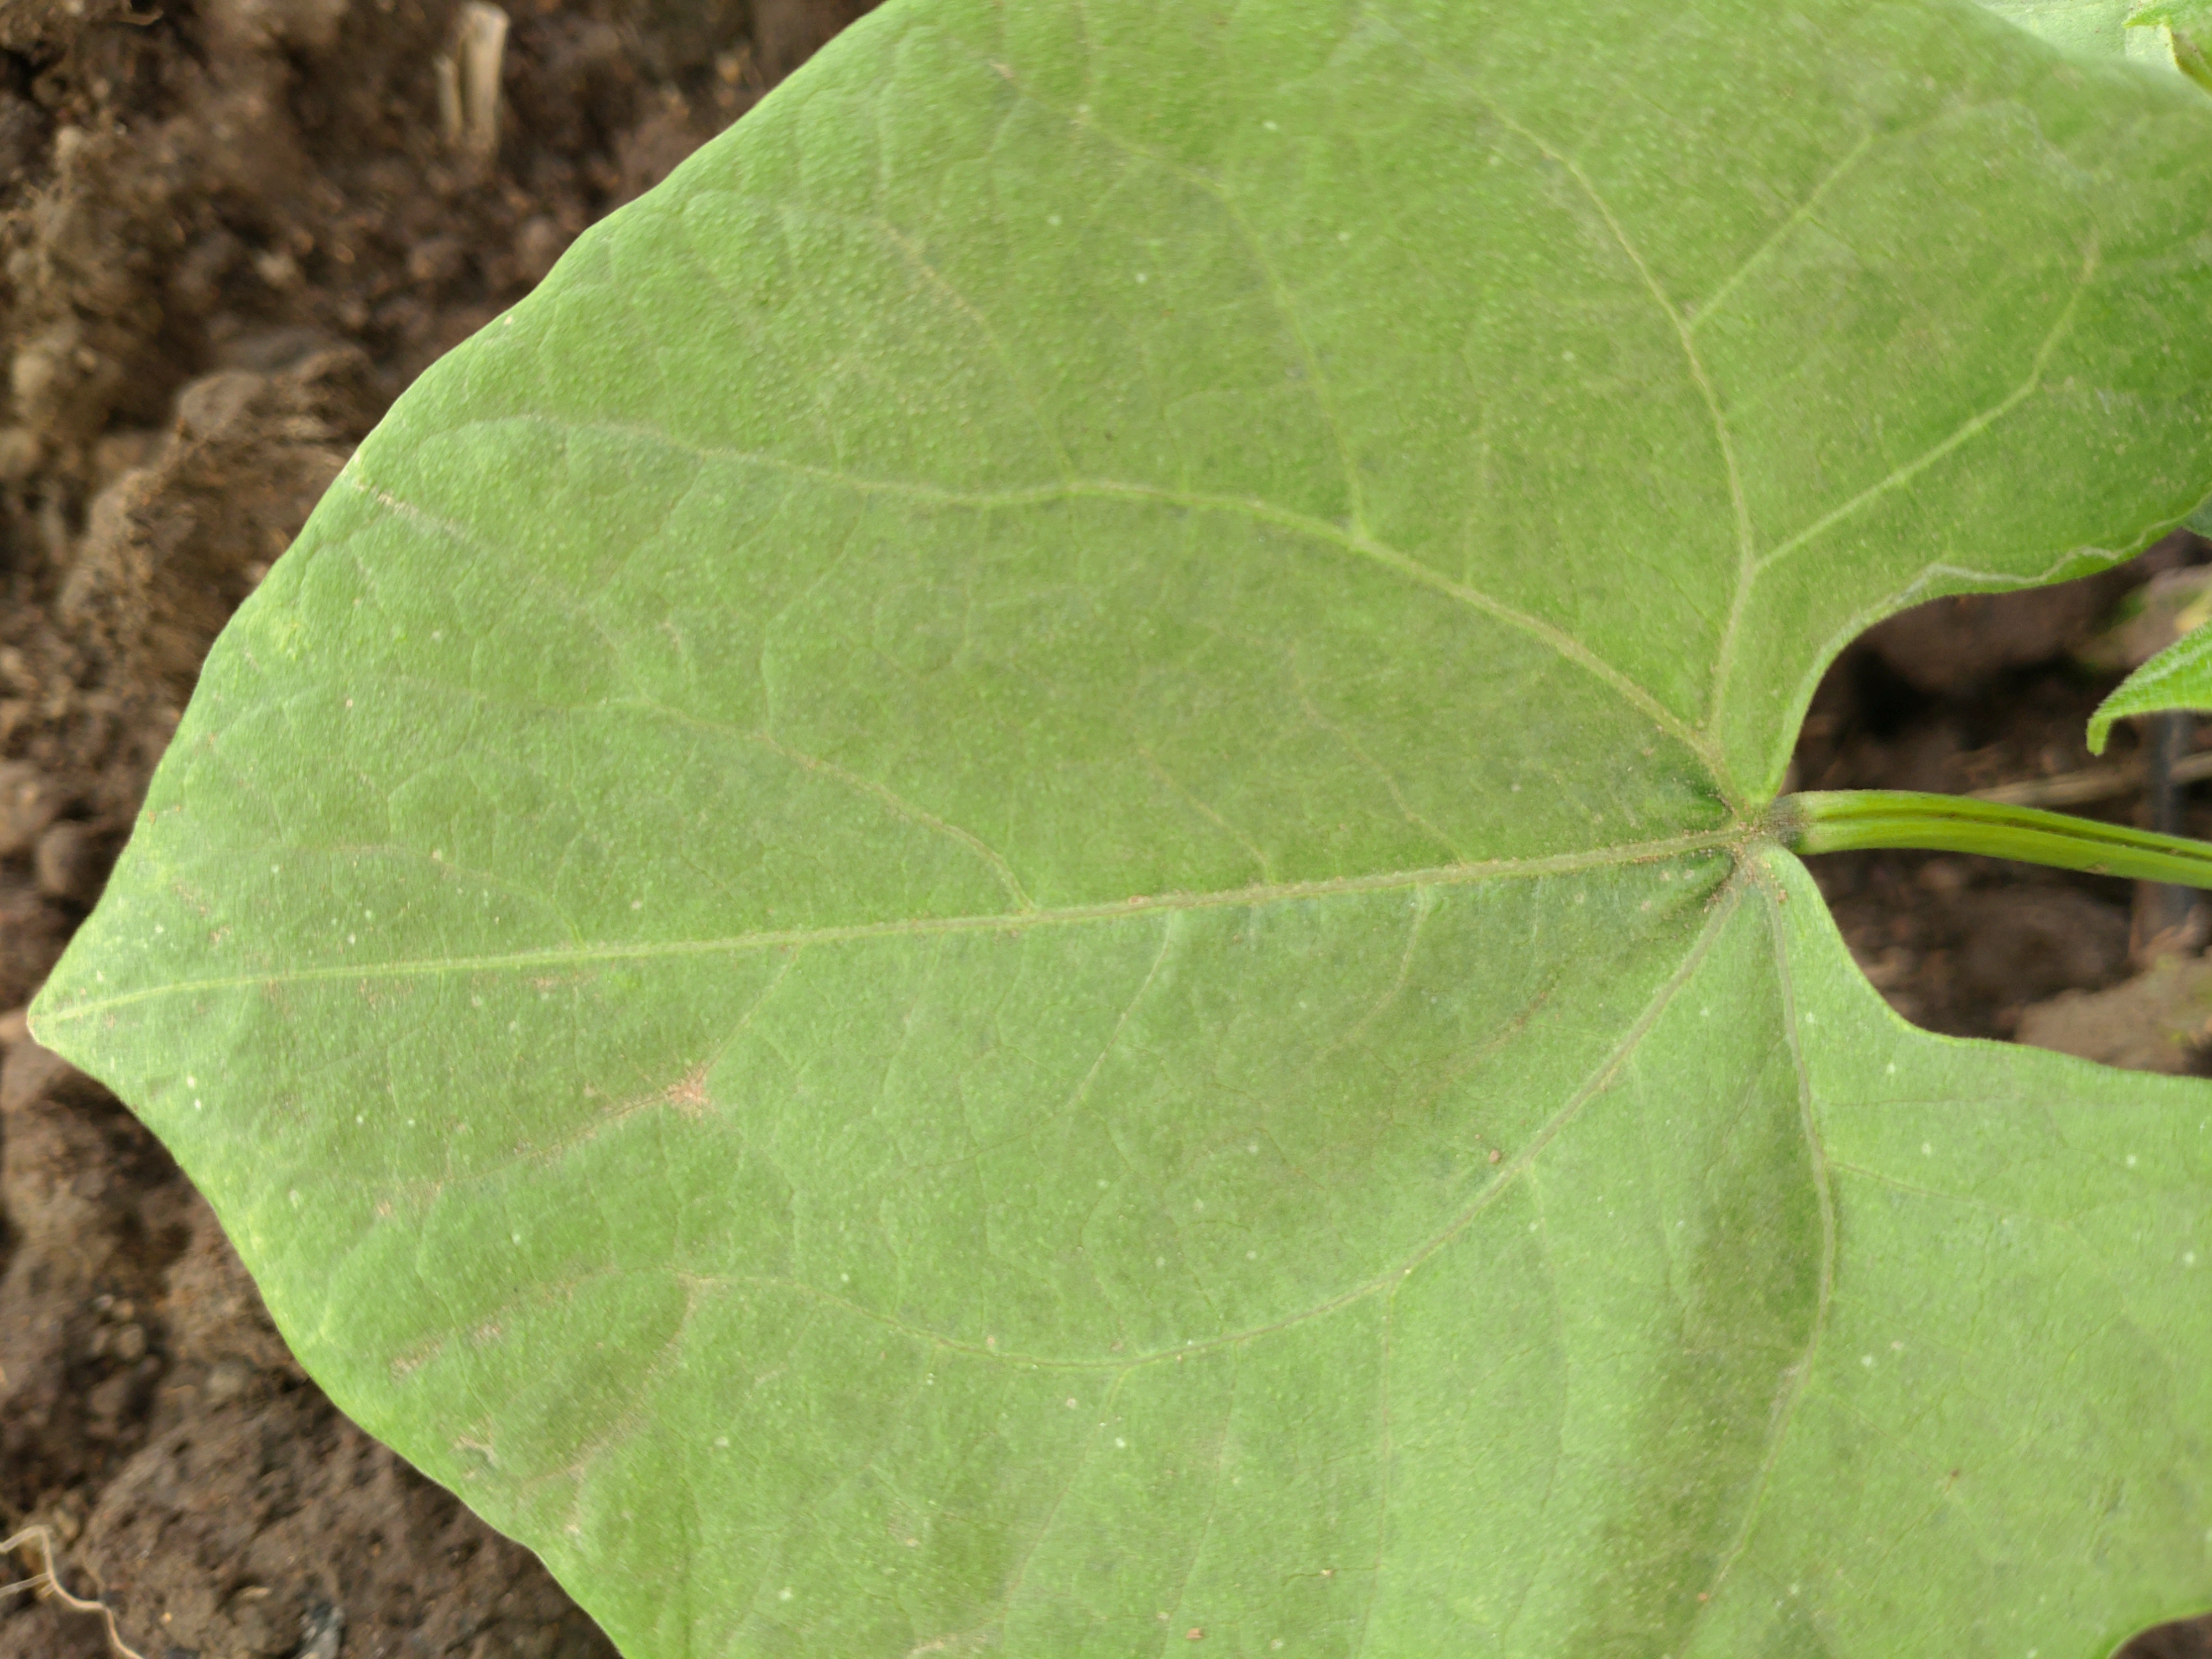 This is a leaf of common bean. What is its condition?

healthy
